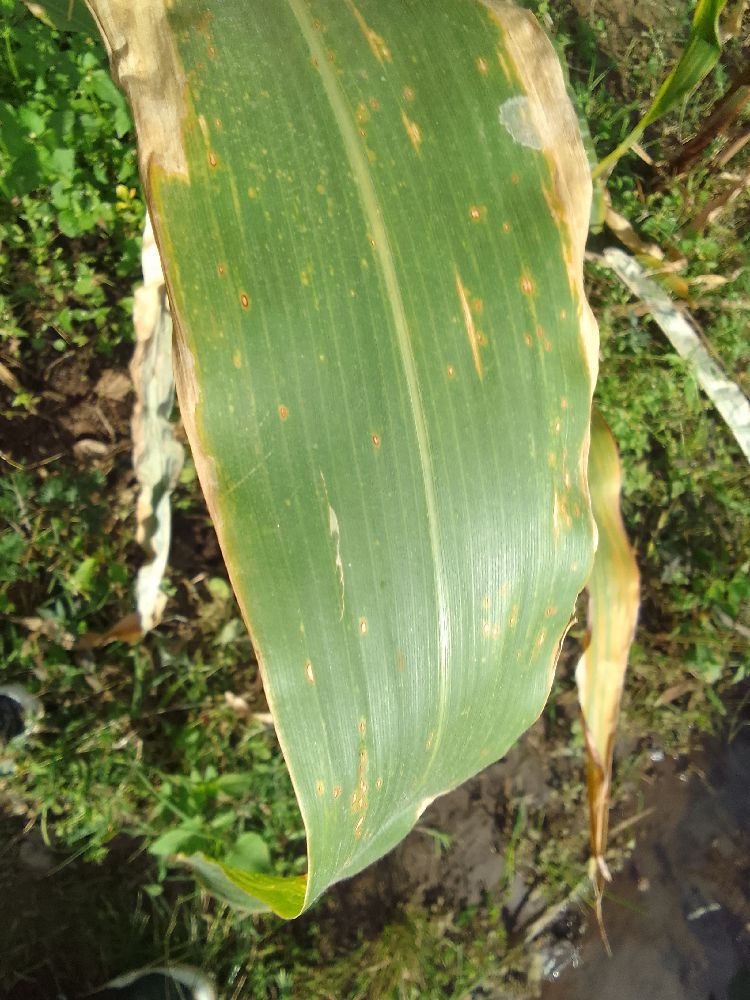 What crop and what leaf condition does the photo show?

maize, maize lethal necrosis
